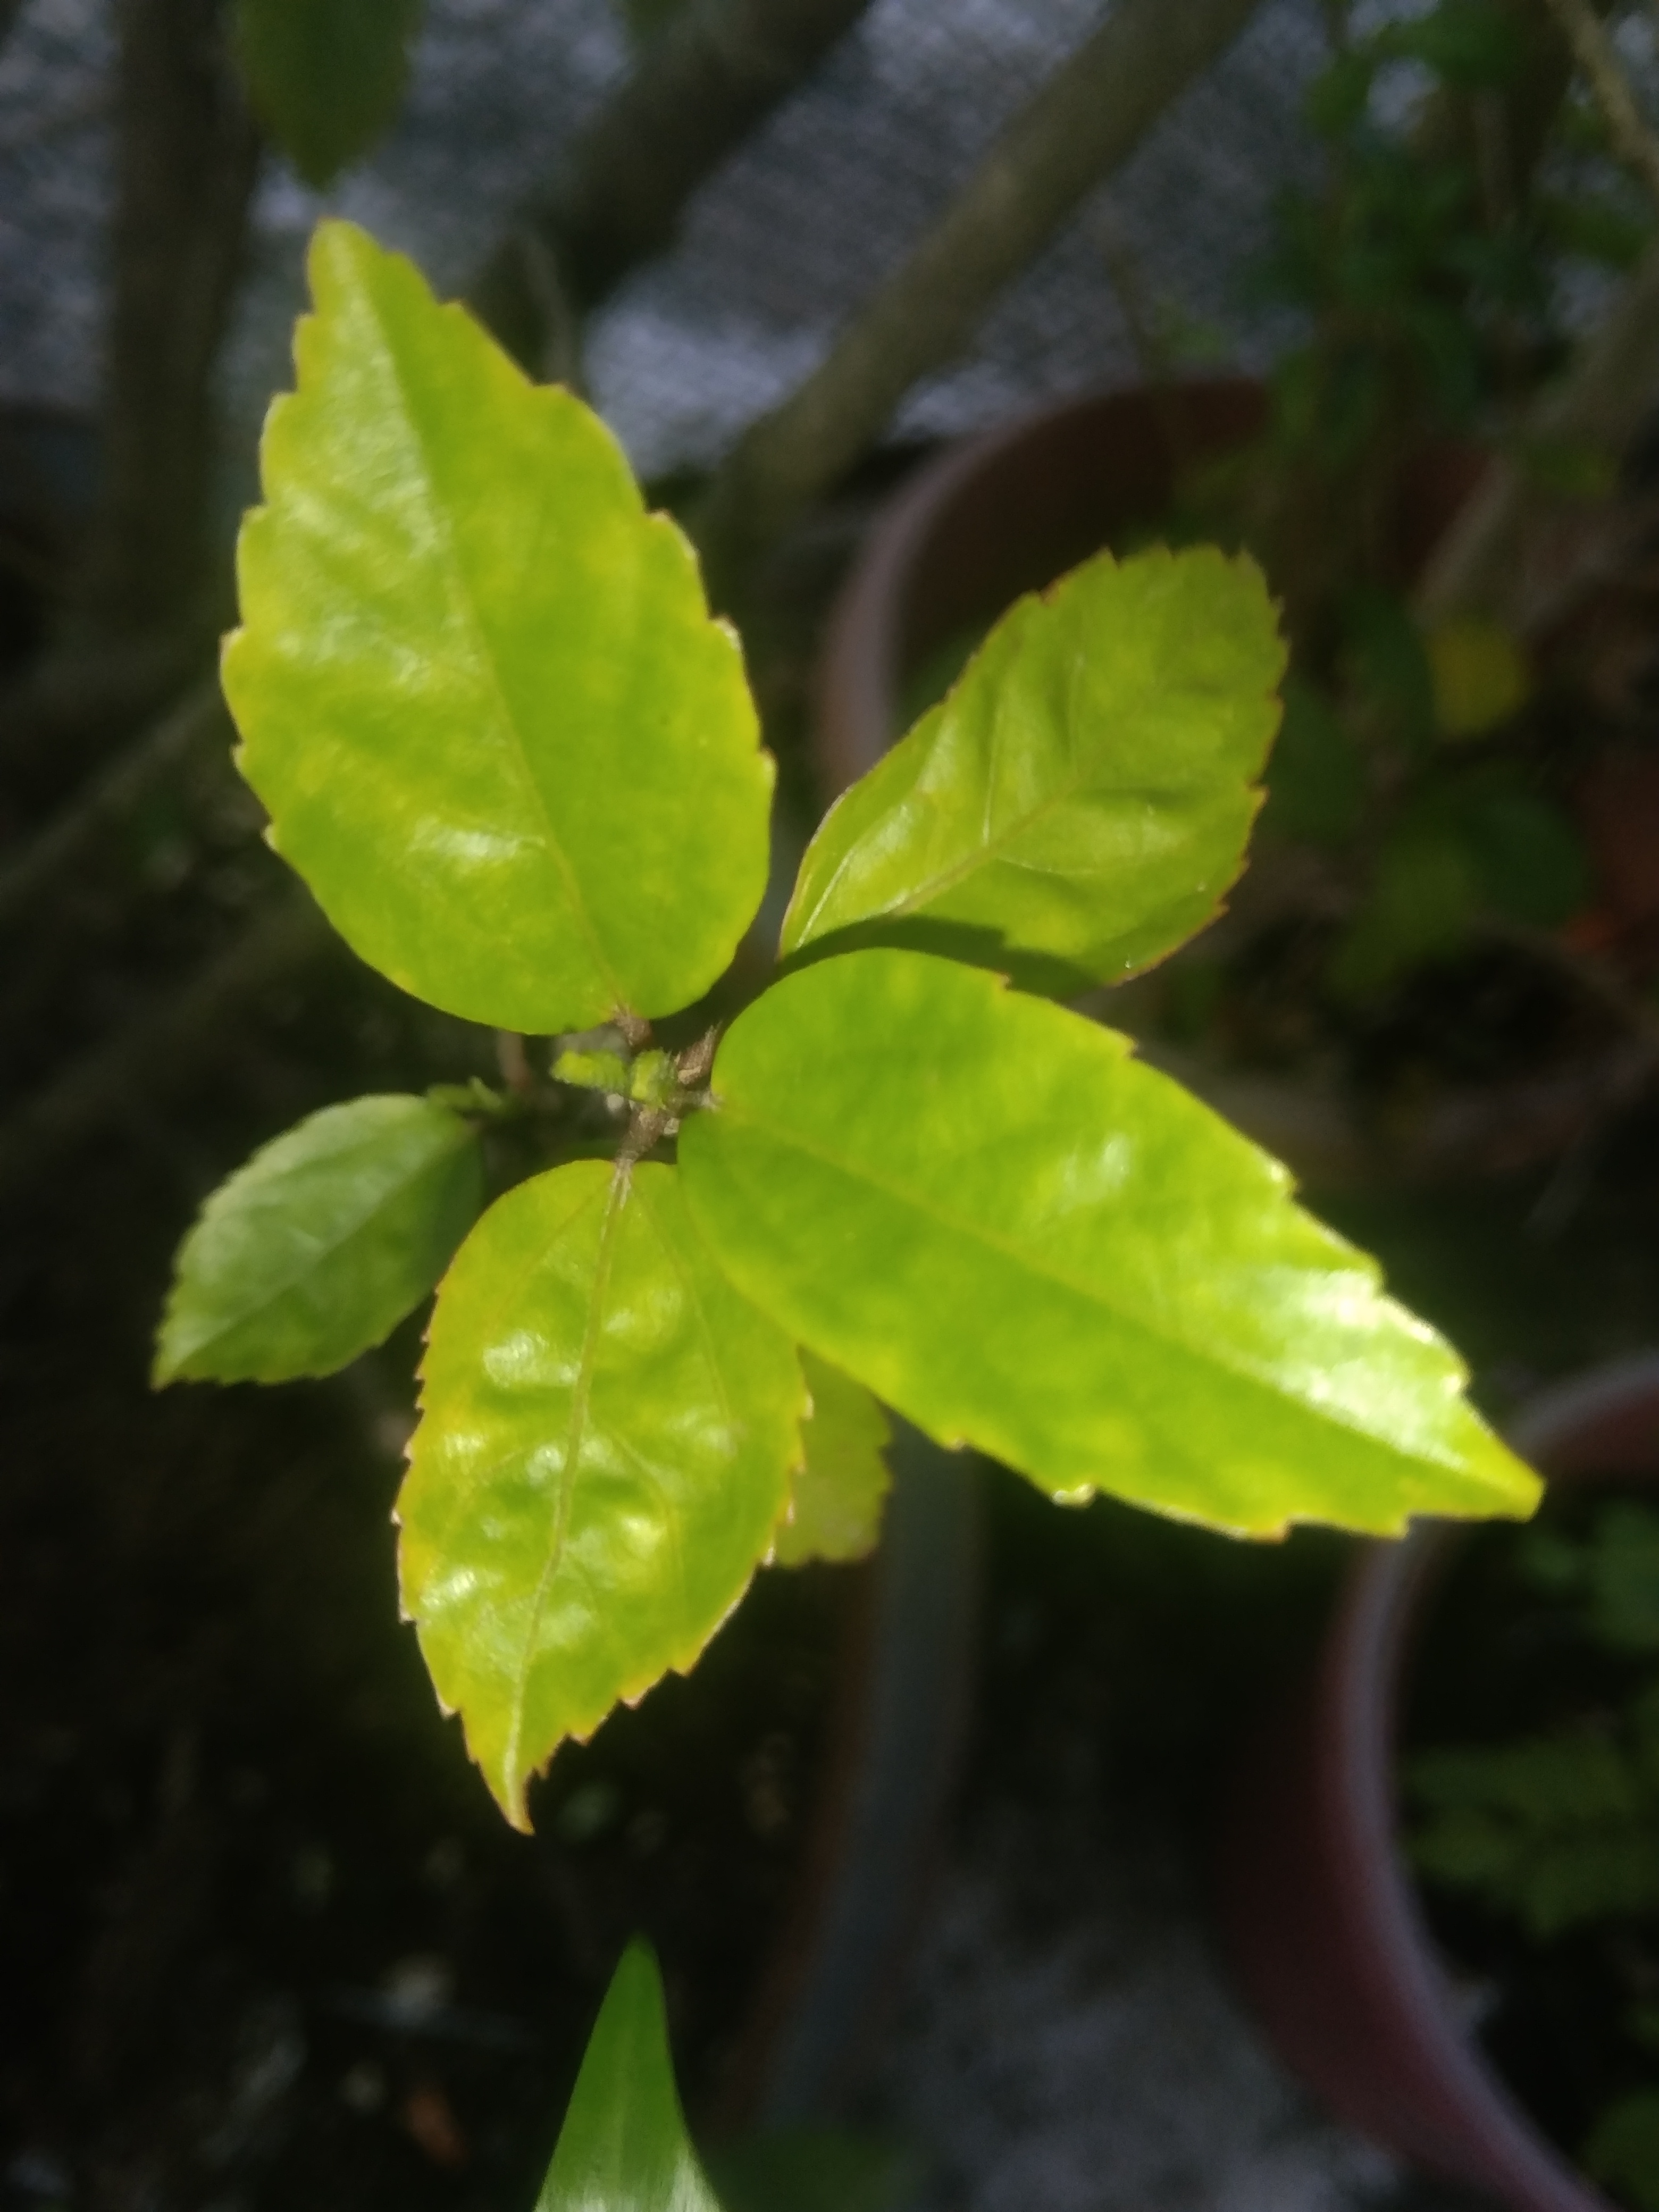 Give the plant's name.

hibiscus
